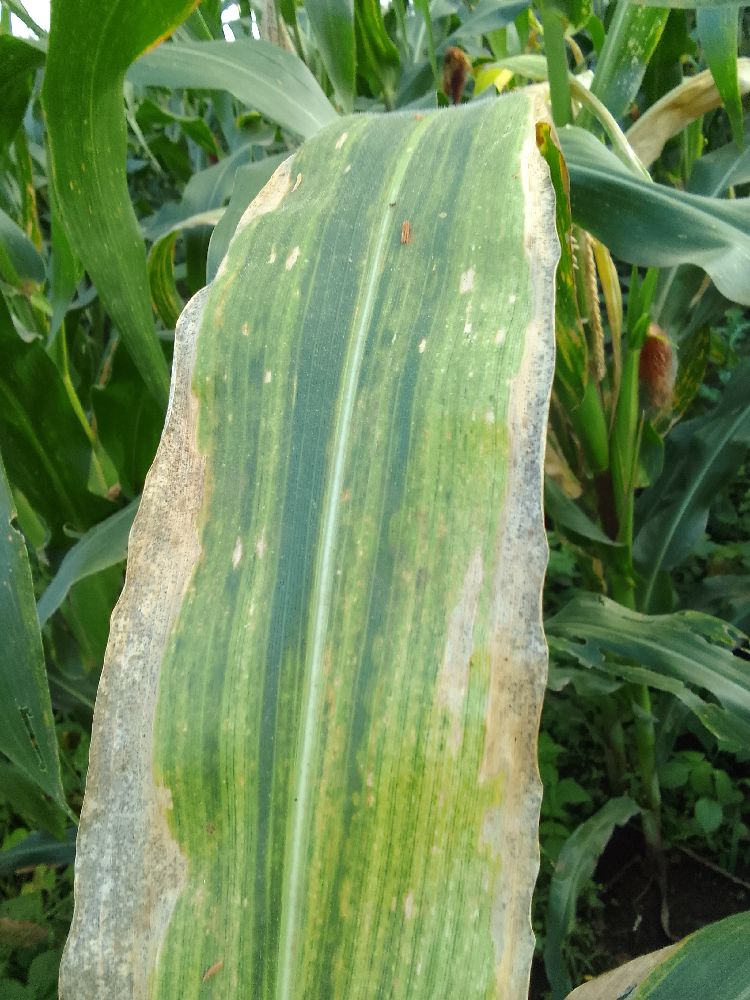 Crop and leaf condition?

maize, maize lethal necrosis
